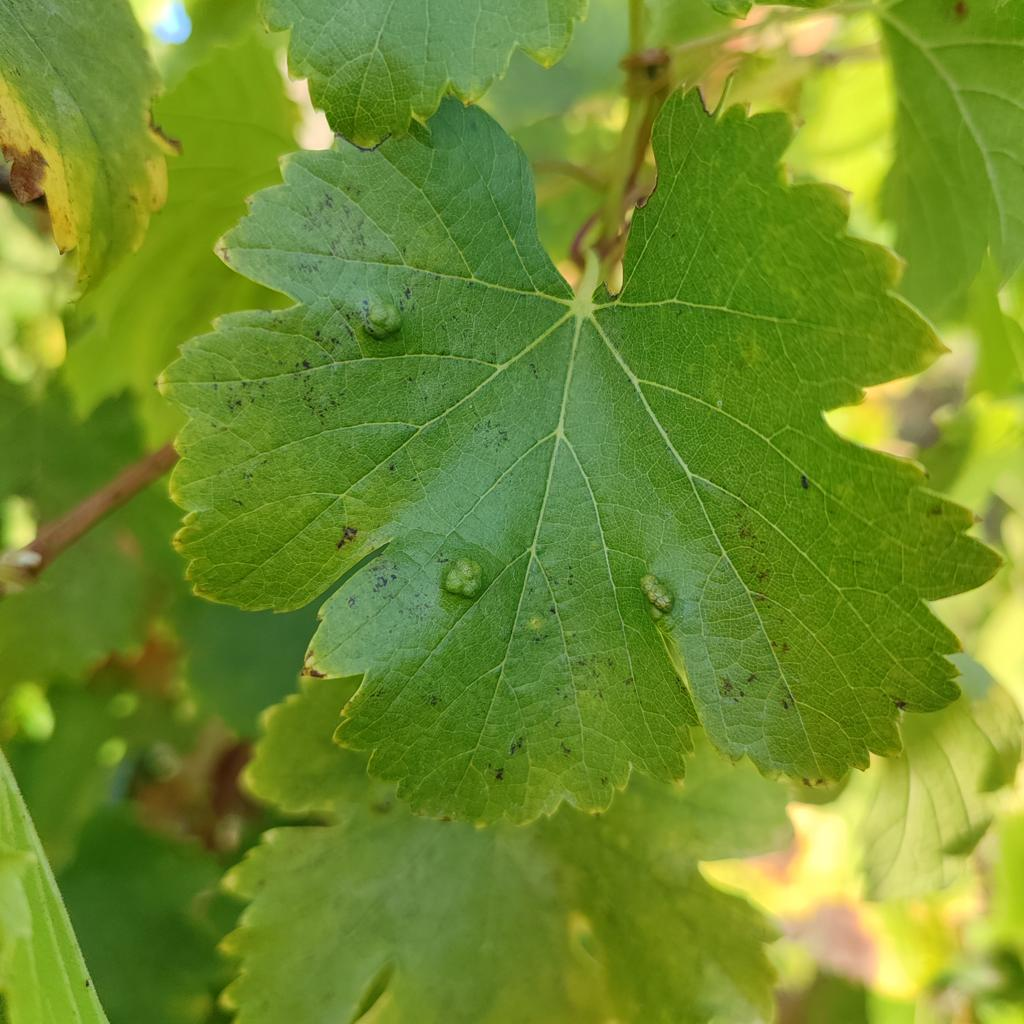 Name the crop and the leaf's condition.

grapevine, erineum mite
